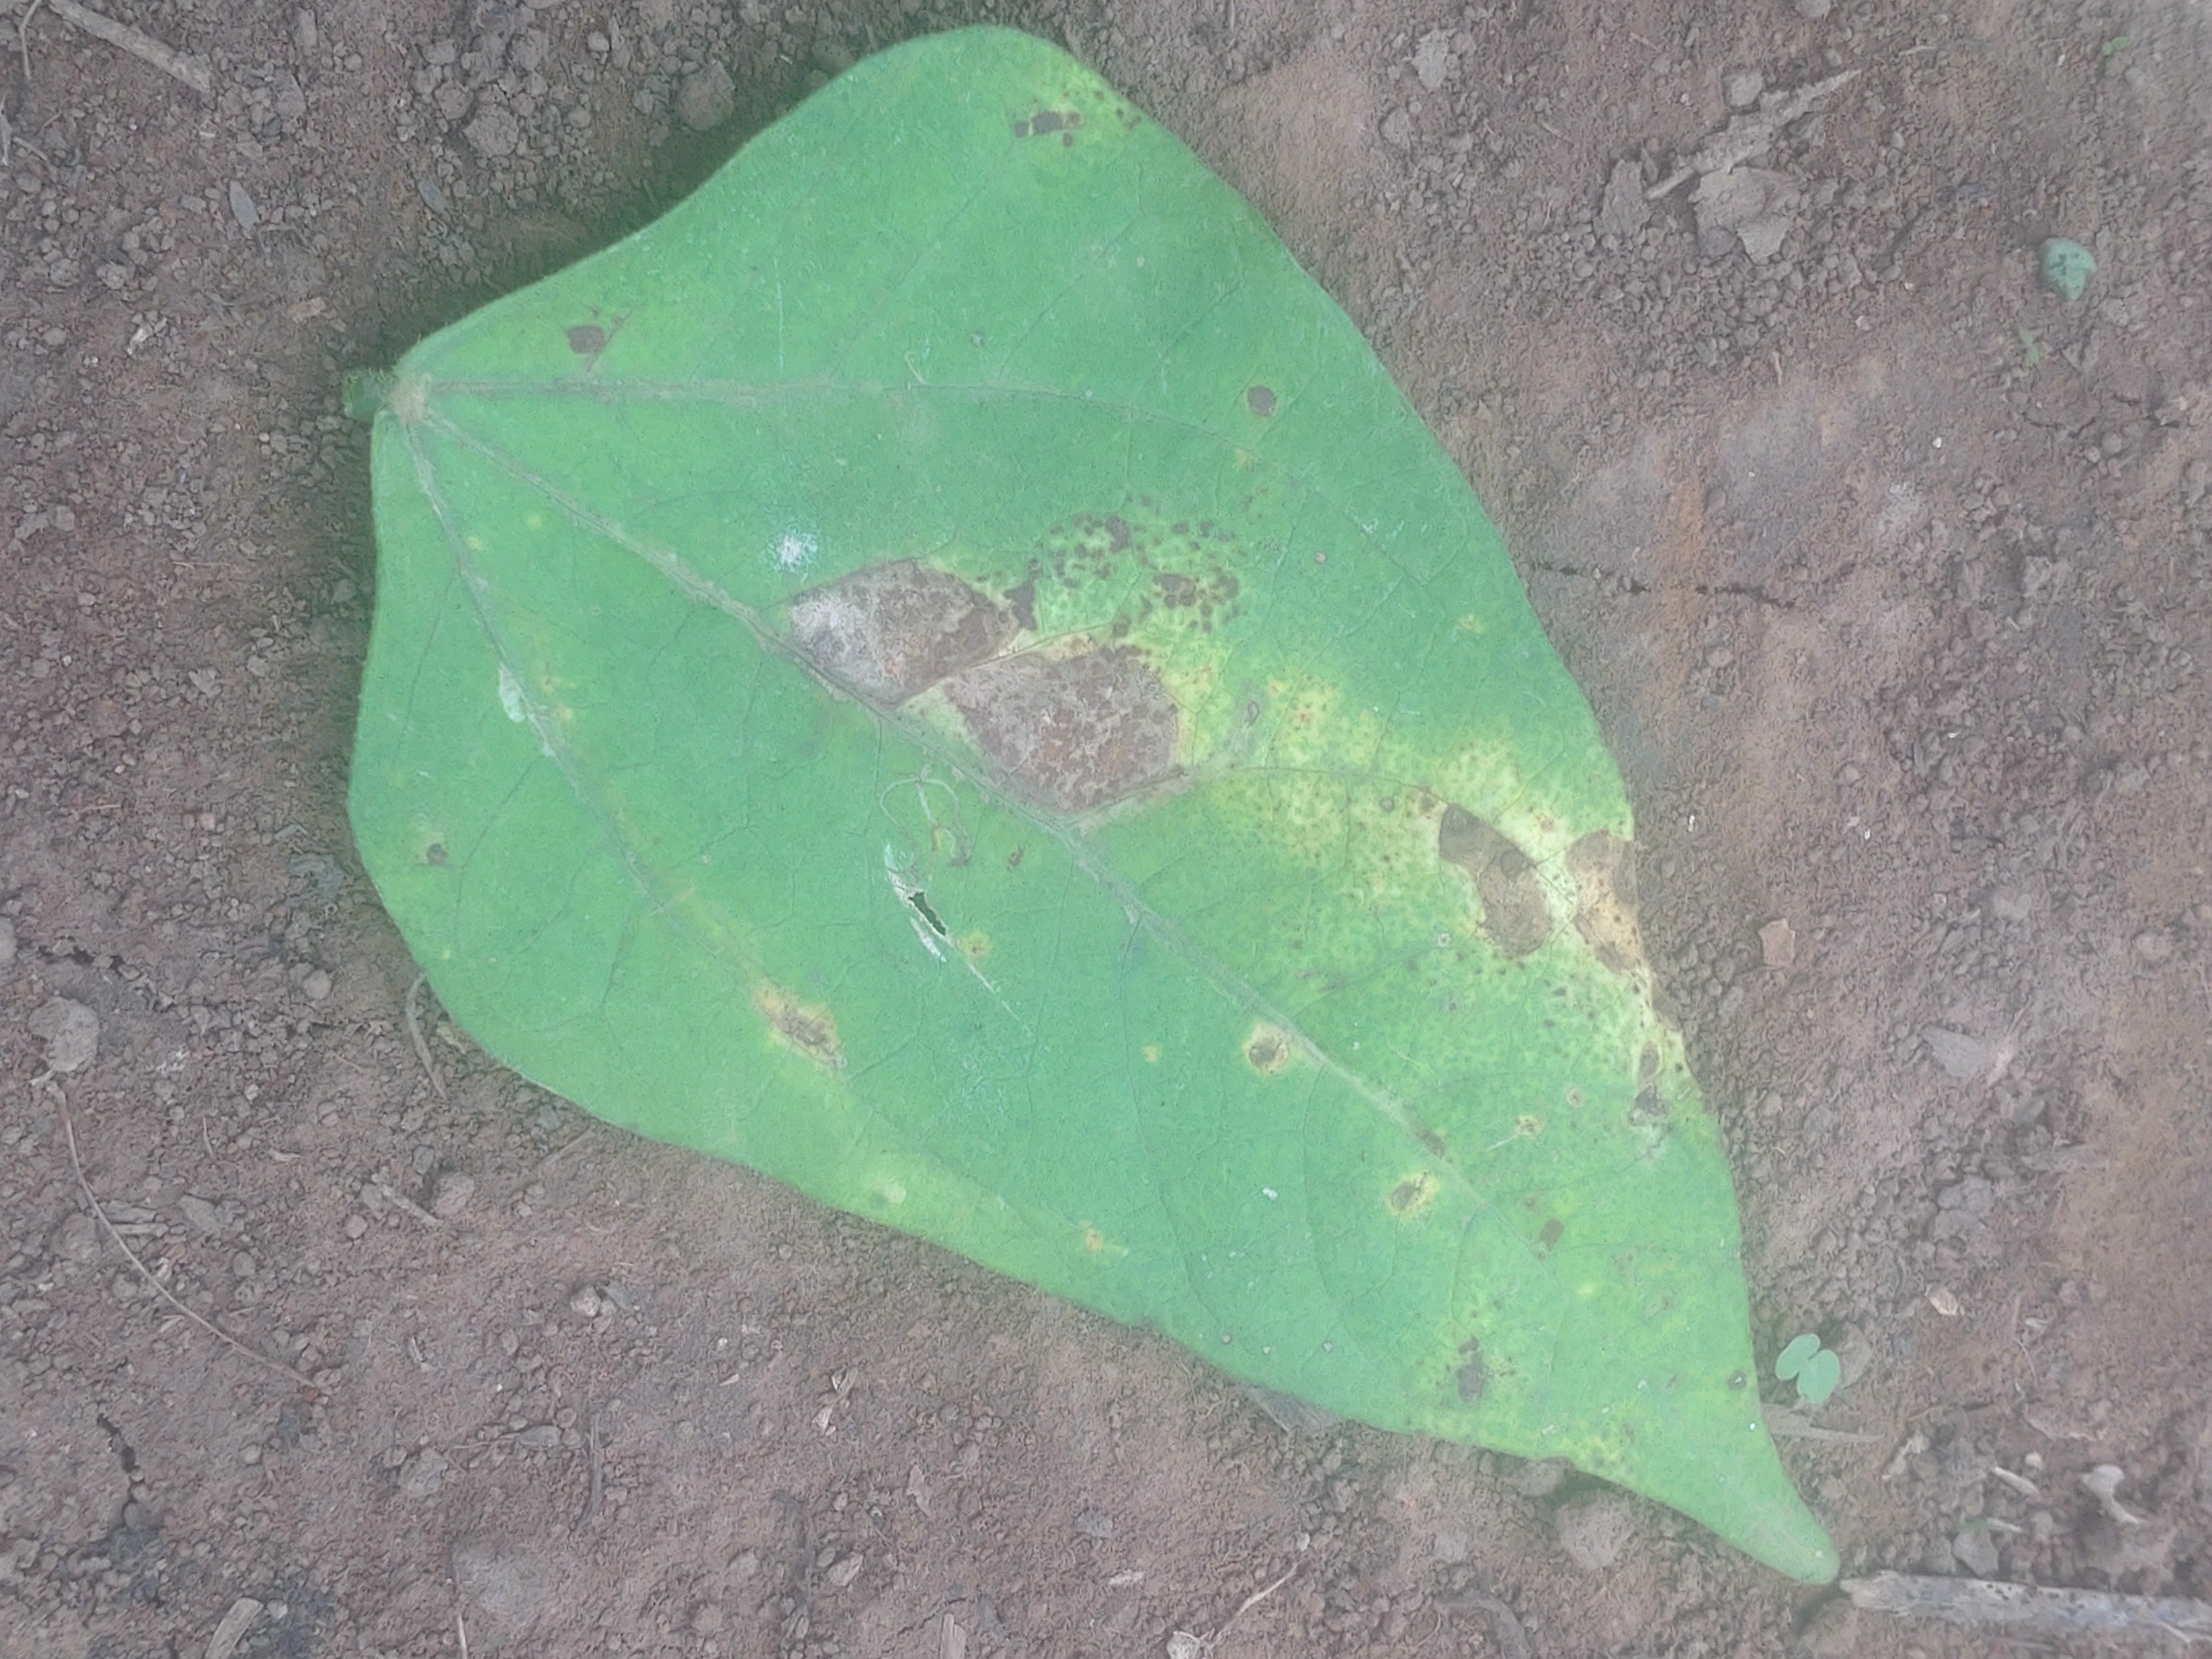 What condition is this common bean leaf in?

rust
